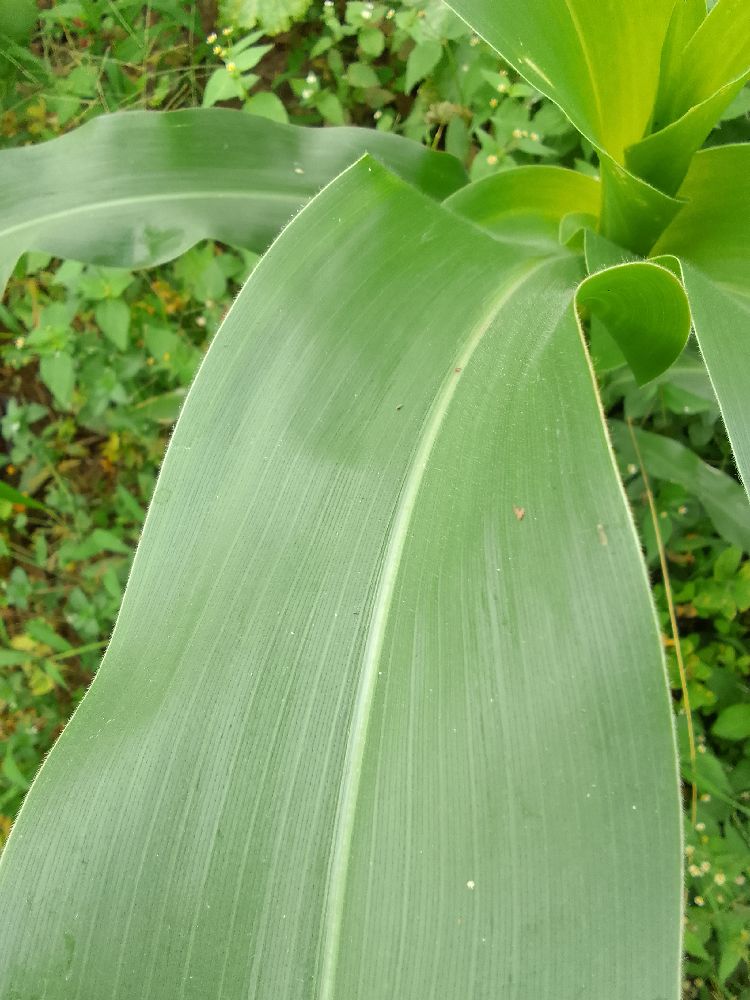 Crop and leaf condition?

maize, healthy
